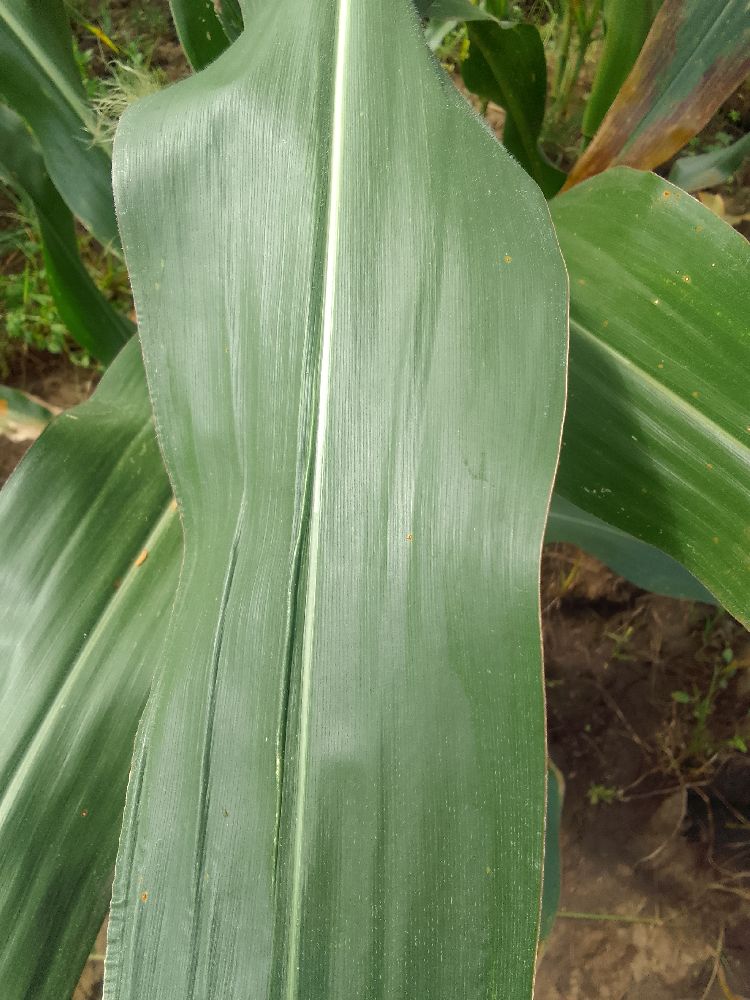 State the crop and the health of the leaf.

maize, healthy
